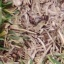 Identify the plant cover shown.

grass
